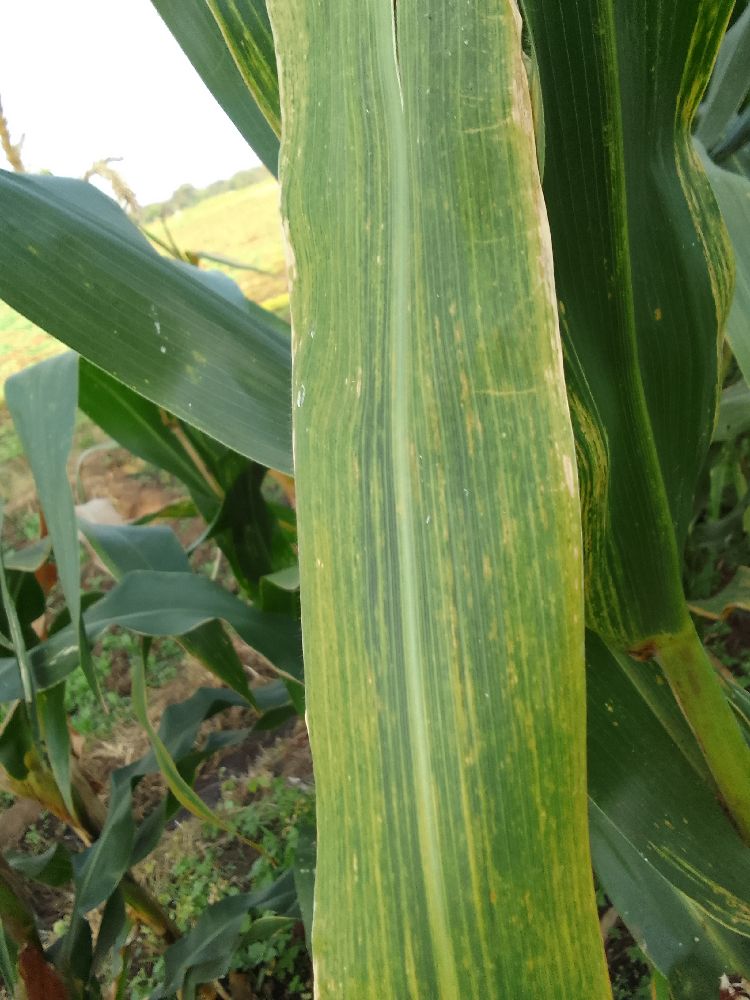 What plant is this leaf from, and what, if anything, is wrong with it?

maize, maize lethal necrosis
